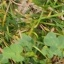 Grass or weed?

unstructured weed
